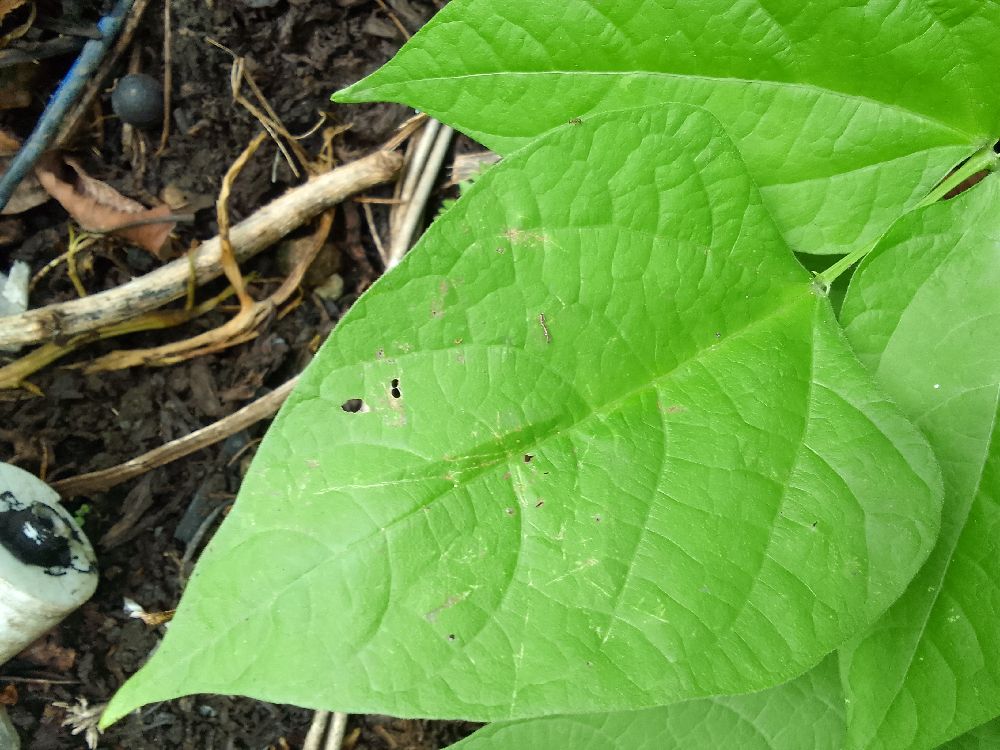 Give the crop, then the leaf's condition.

common bean, healthy
